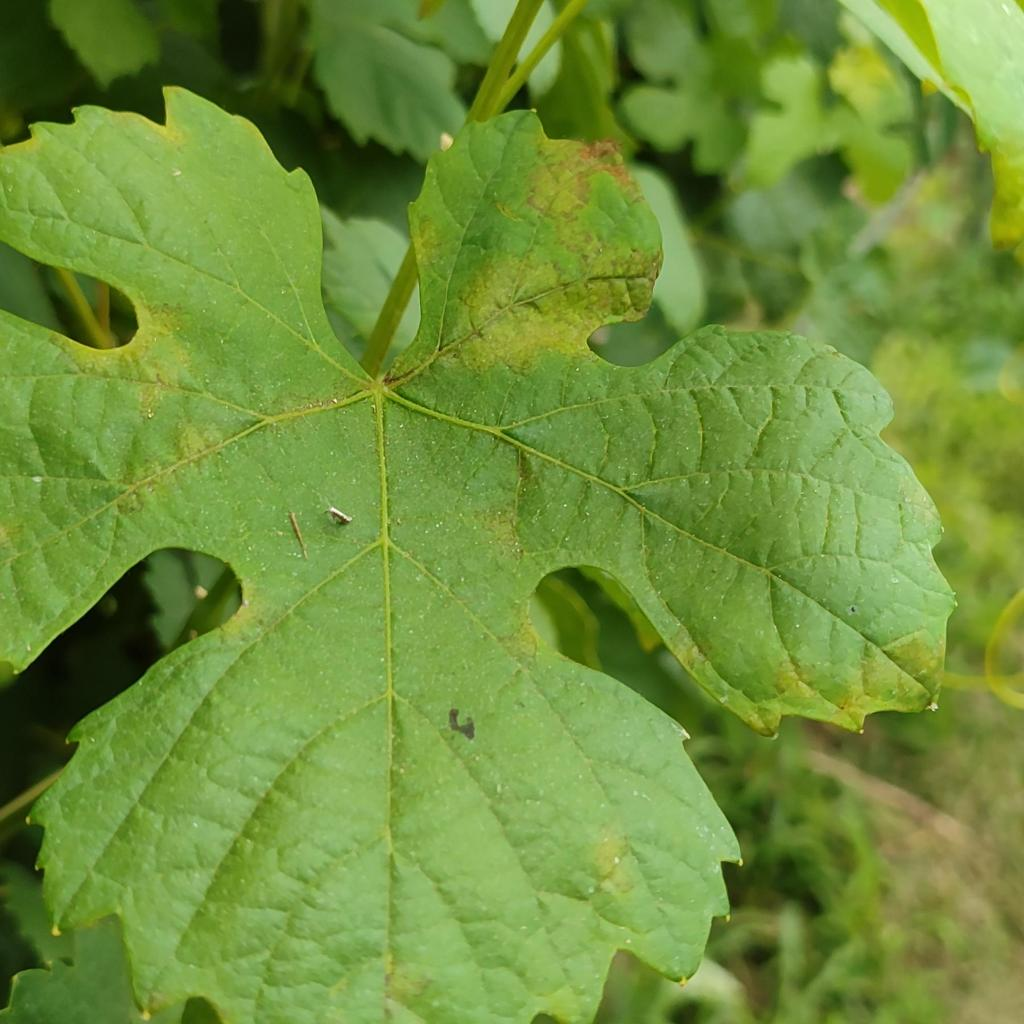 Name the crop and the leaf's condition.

grapevine, downy mildew
